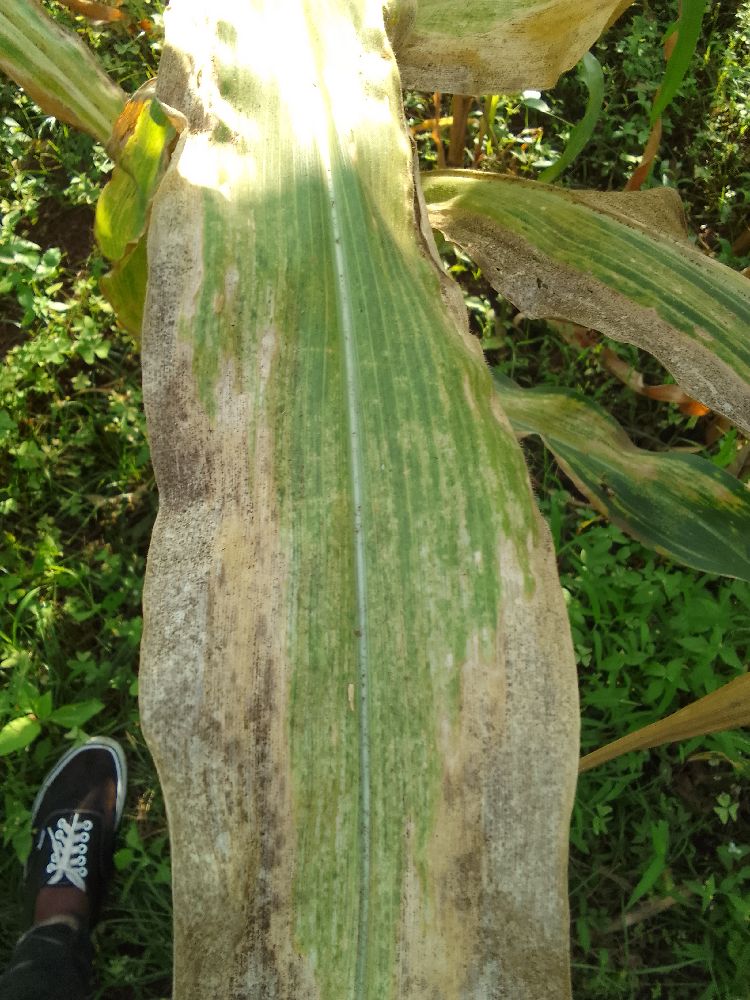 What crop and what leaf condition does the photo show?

maize, maize lethal necrosis
